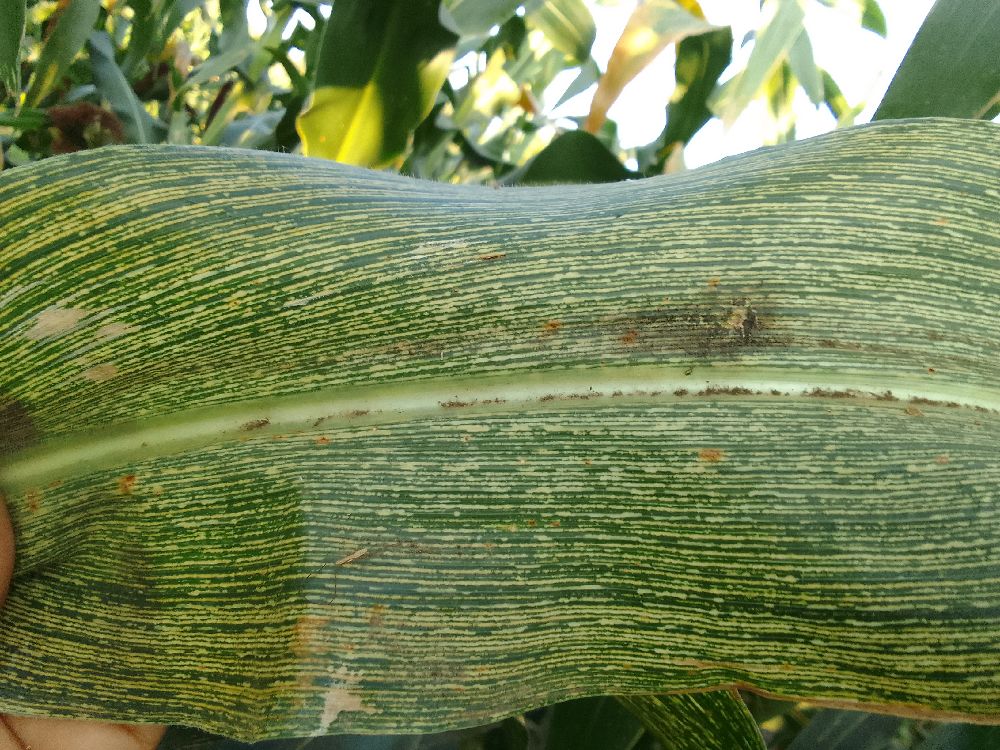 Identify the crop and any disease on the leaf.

maize, maize streak virus
